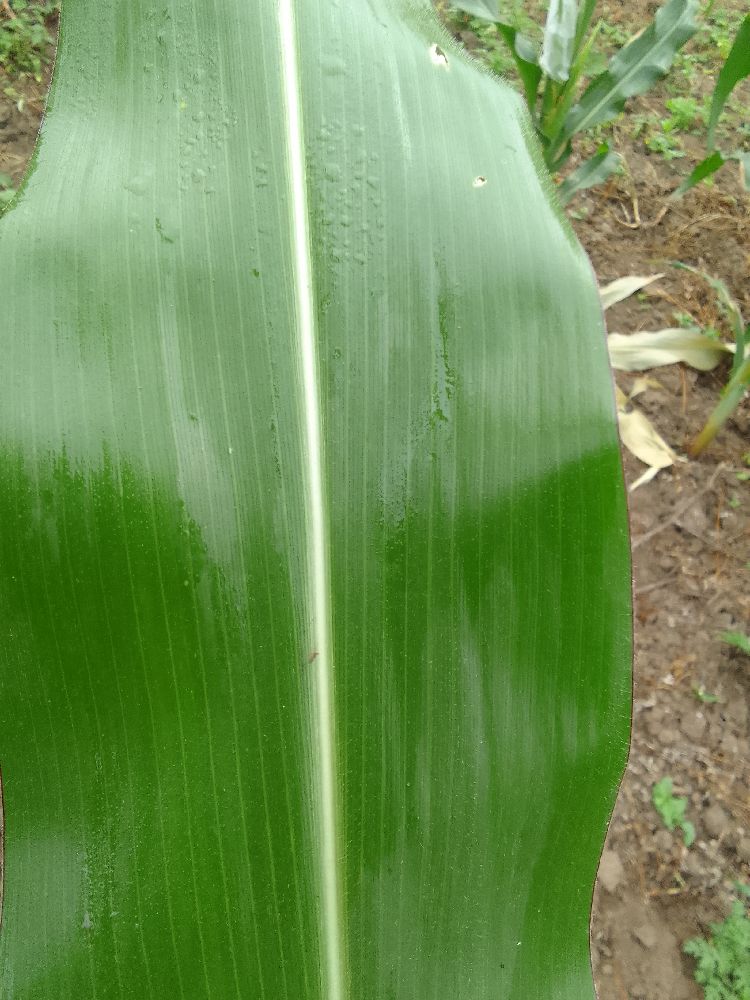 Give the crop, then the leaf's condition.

maize, healthy
